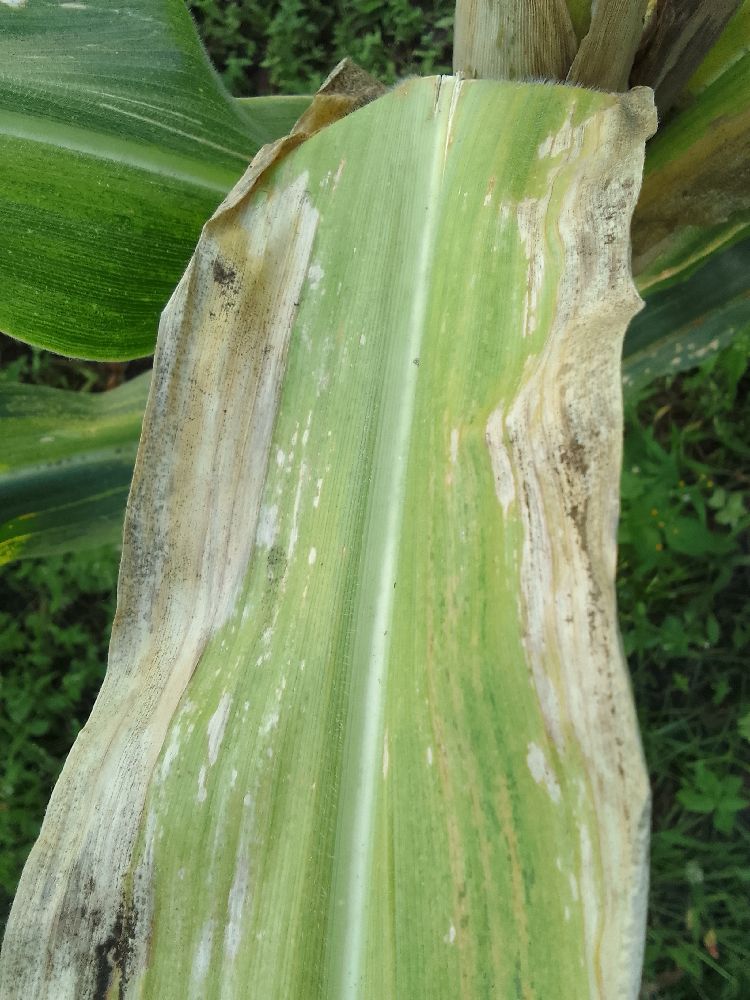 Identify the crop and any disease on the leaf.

maize, maize lethal necrosis
